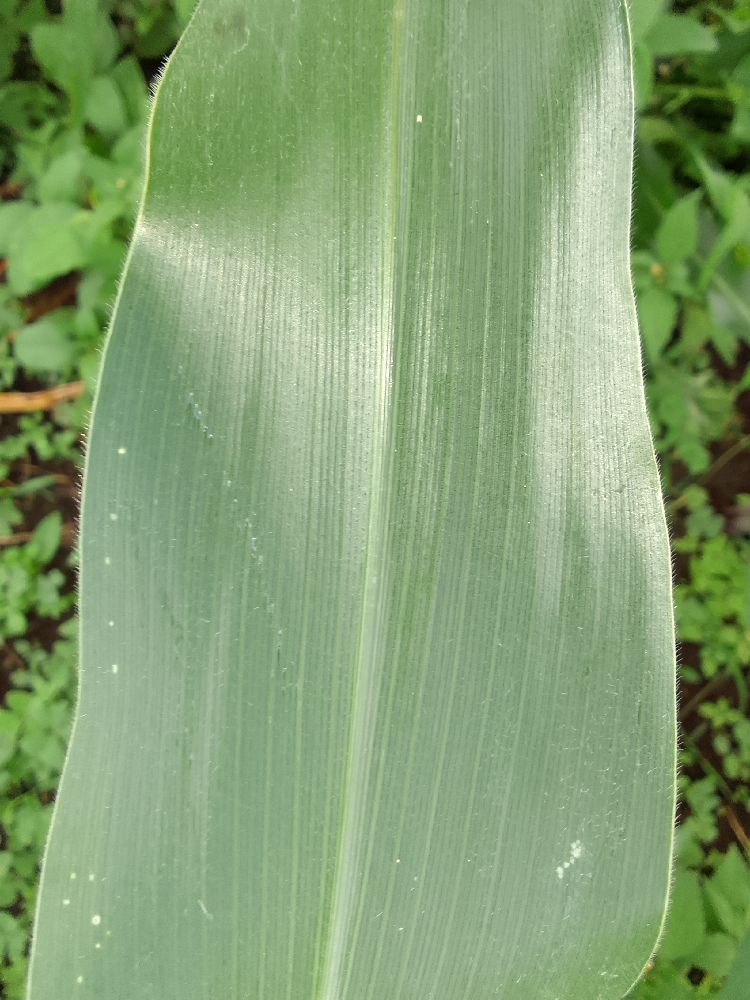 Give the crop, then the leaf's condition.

maize, healthy
